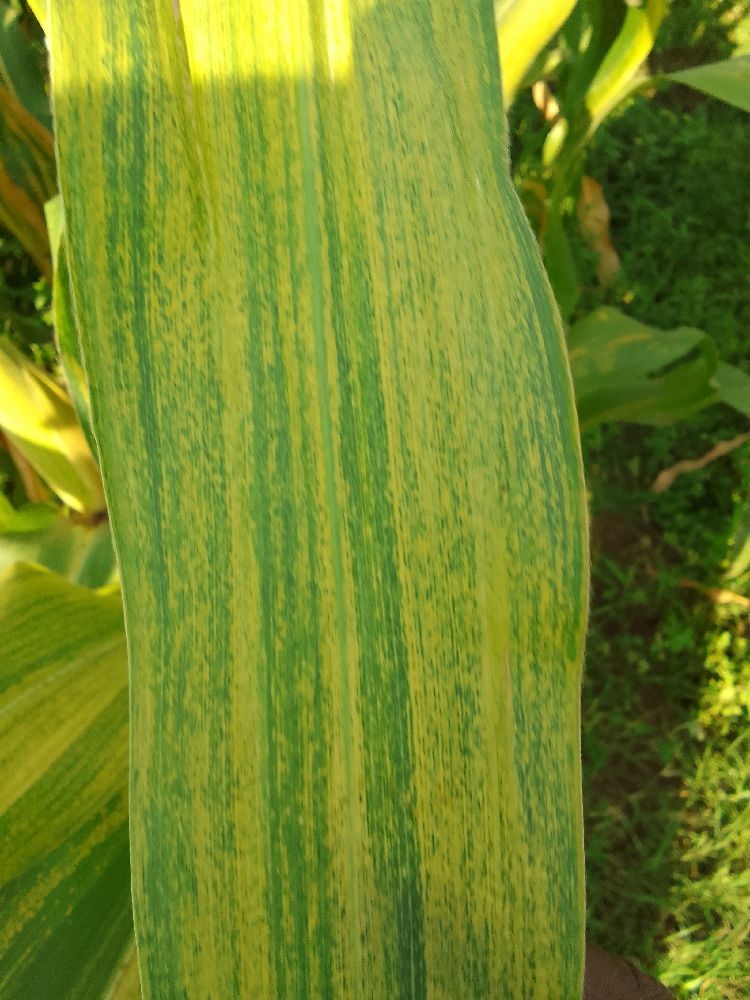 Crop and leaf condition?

maize, maize lethal necrosis
